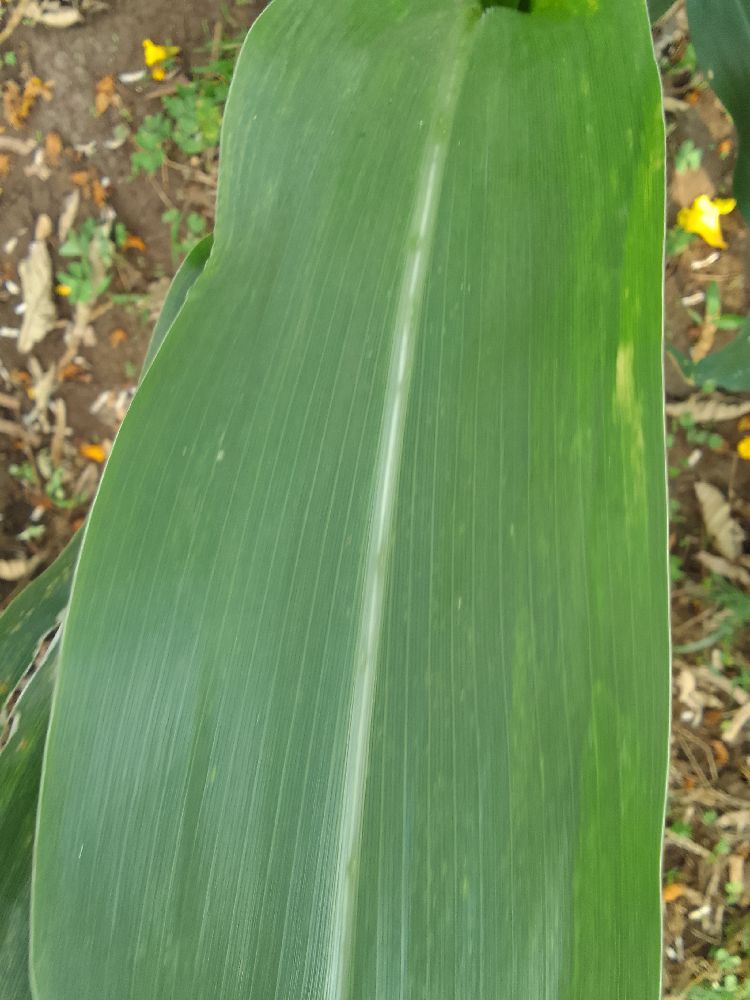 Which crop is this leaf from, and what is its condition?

maize, healthy
